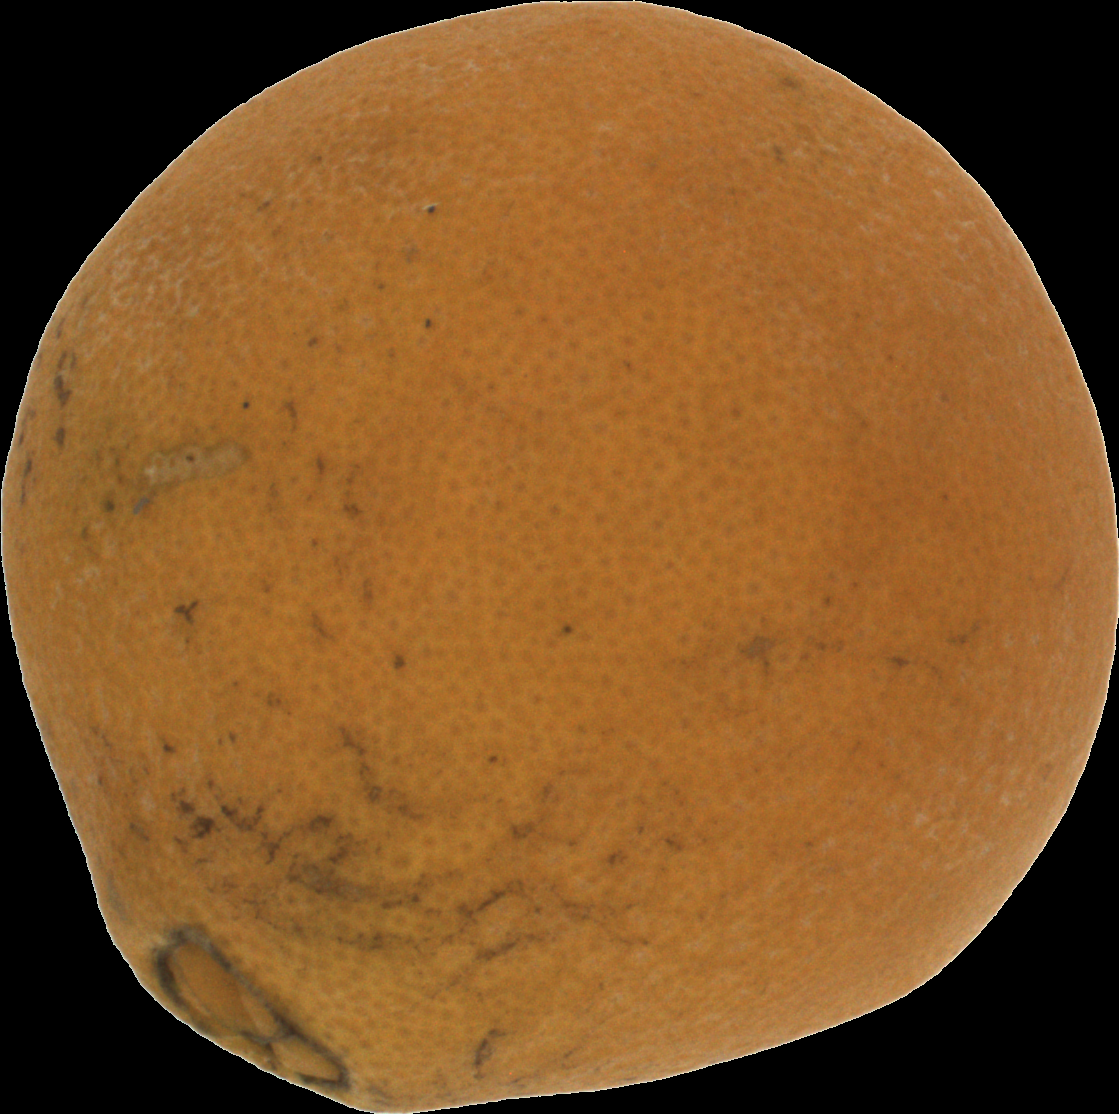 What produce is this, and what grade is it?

orange, bad
